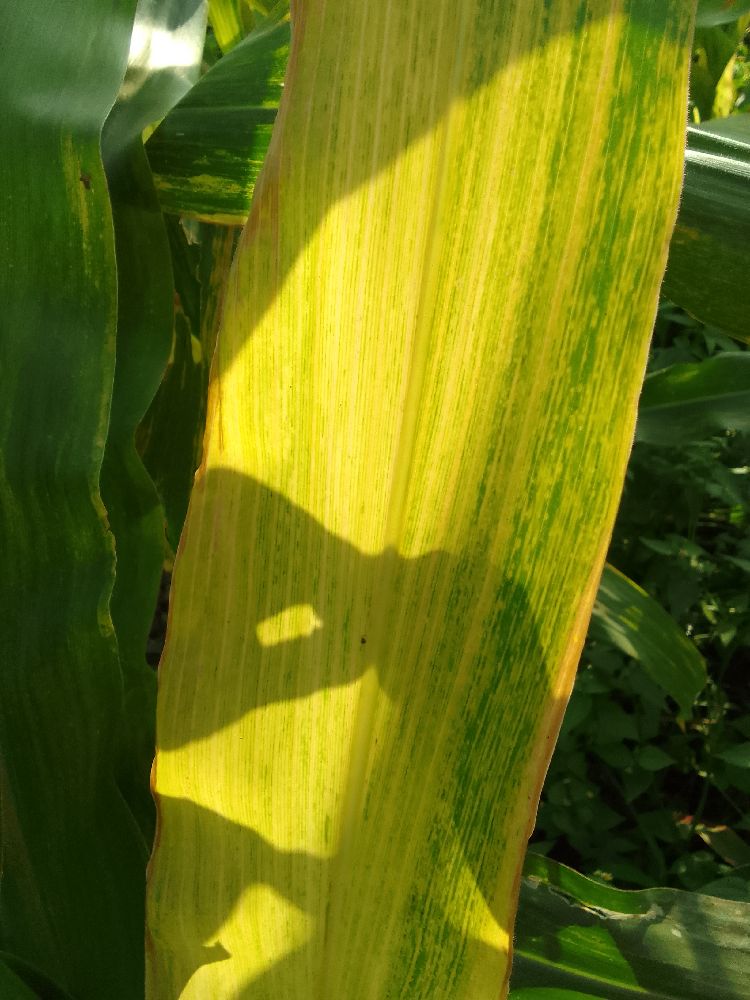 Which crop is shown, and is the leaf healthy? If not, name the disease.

maize, maize lethal necrosis
